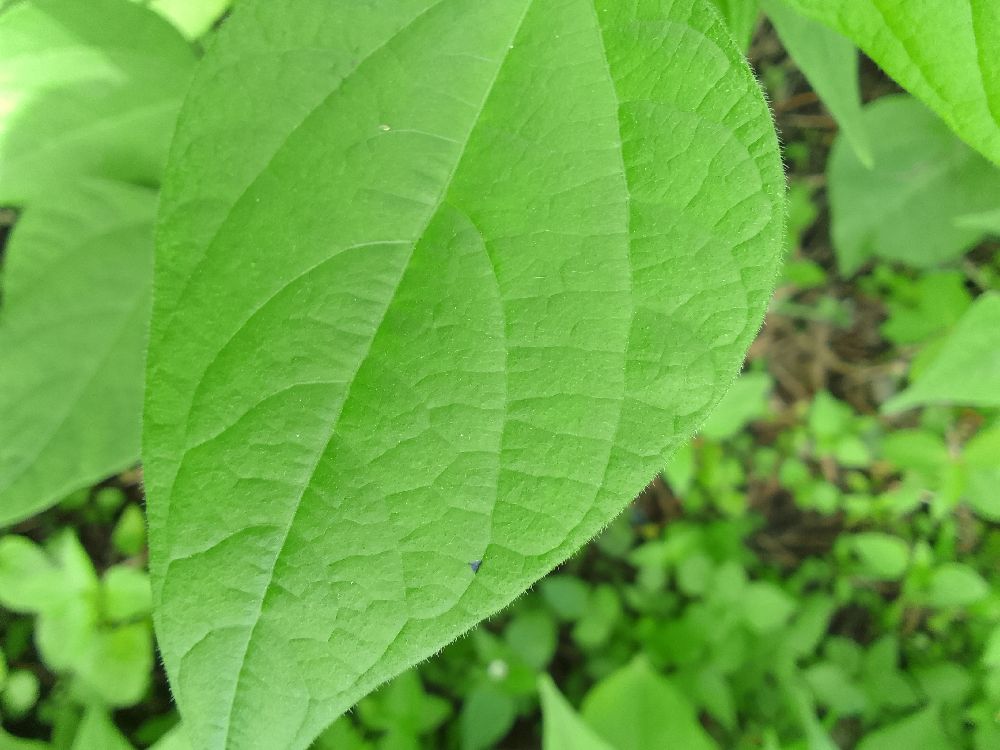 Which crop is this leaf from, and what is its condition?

common bean, healthy
